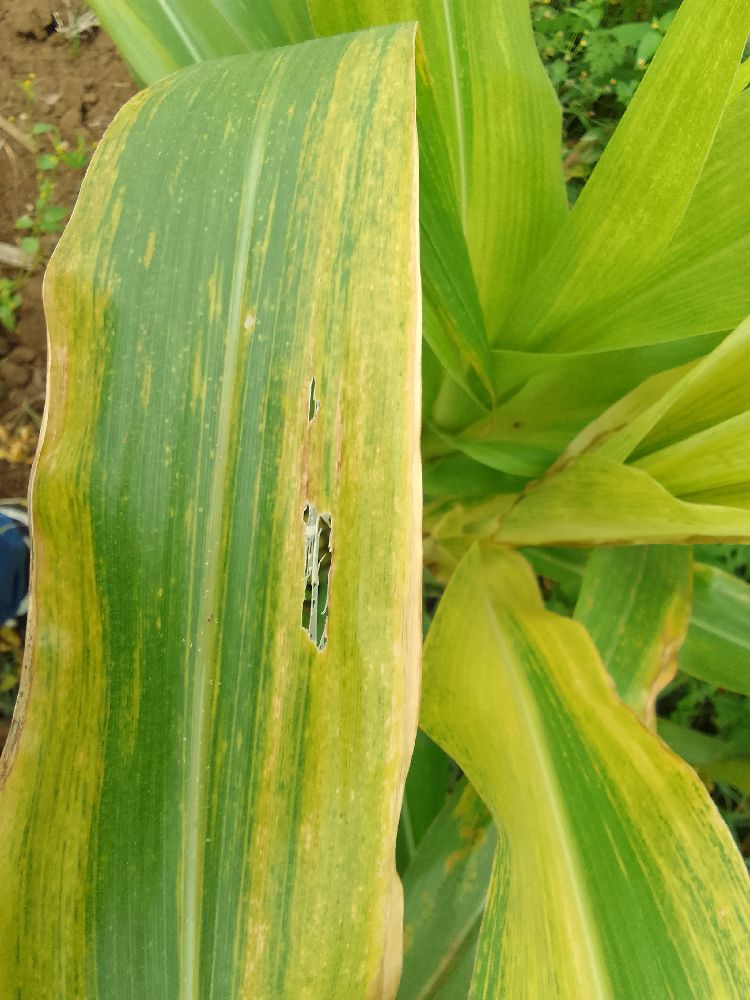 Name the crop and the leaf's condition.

maize, maize lethal necrosis
